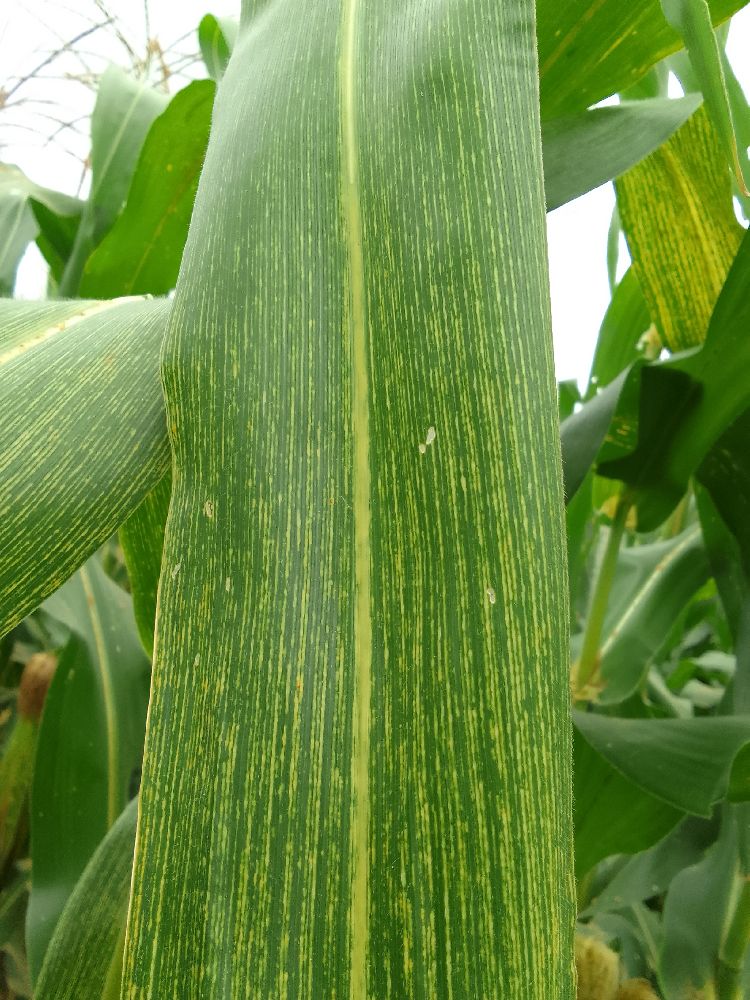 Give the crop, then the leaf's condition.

maize, maize streak virus
